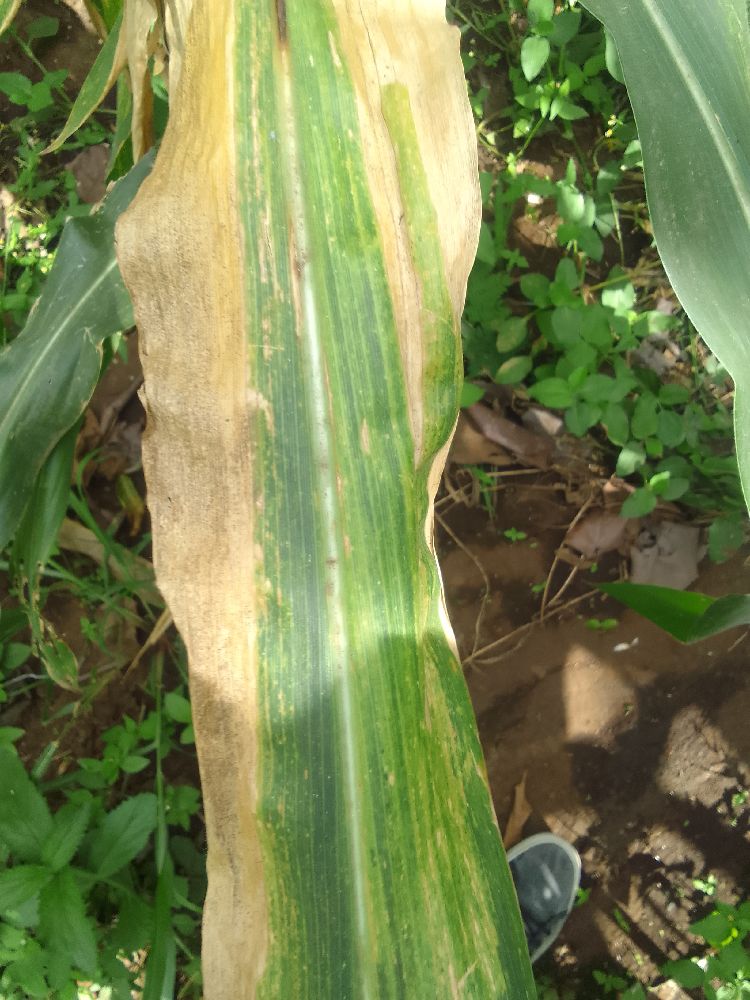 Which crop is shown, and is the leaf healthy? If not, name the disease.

maize, maize lethal necrosis
